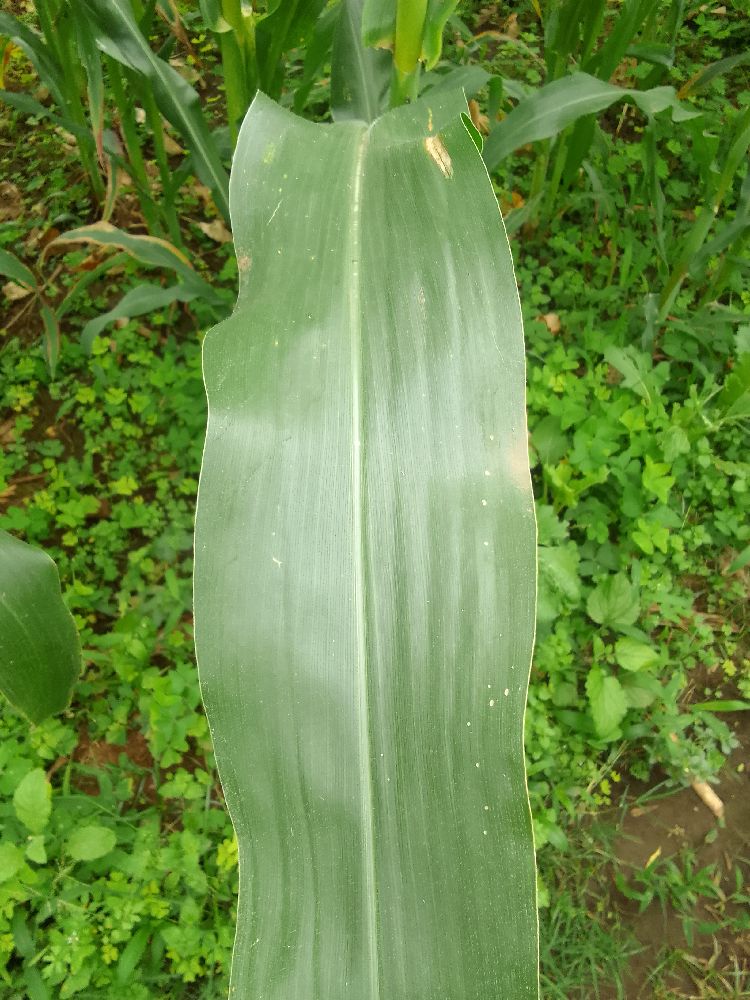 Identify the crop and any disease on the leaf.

maize, healthy
